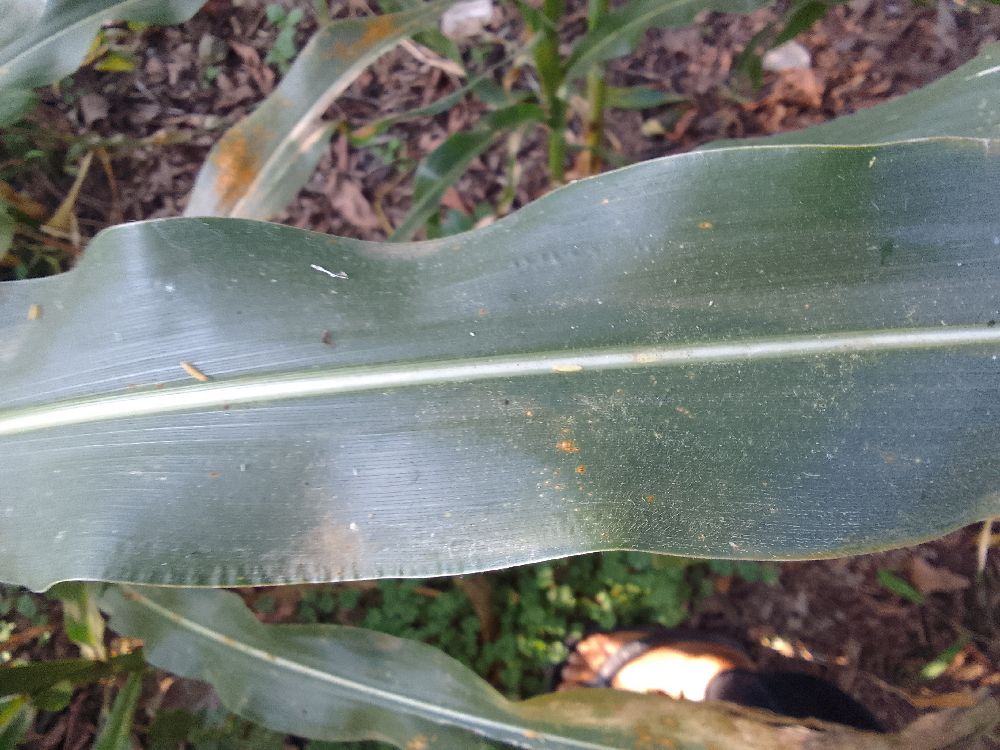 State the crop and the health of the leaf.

maize, healthy
